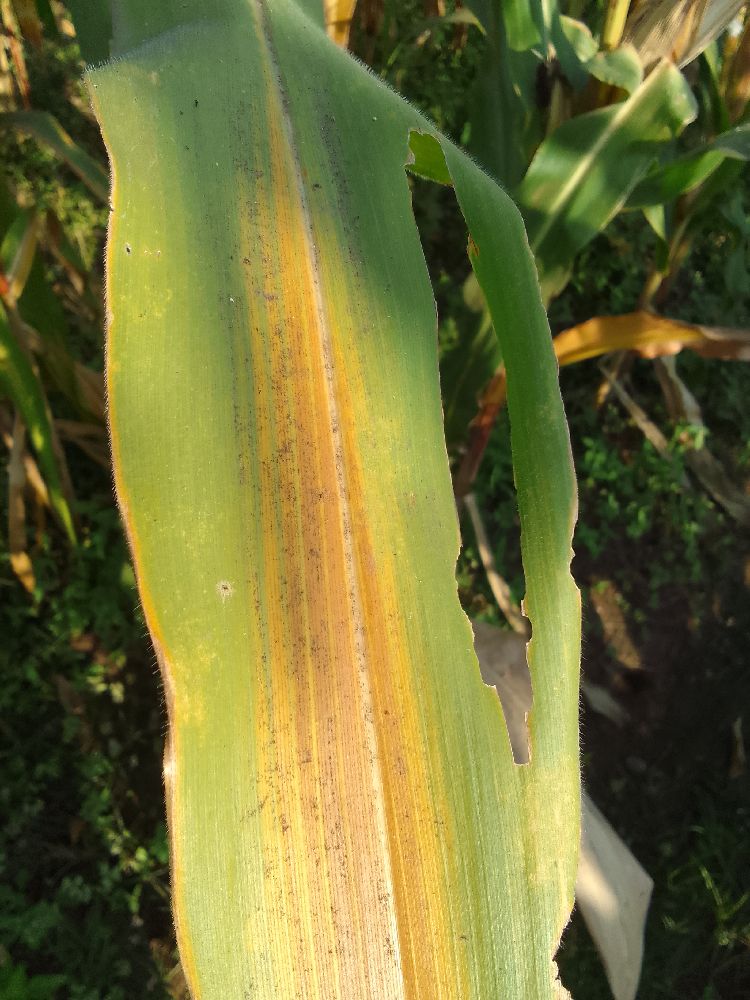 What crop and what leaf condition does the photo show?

maize, maize lethal necrosis
